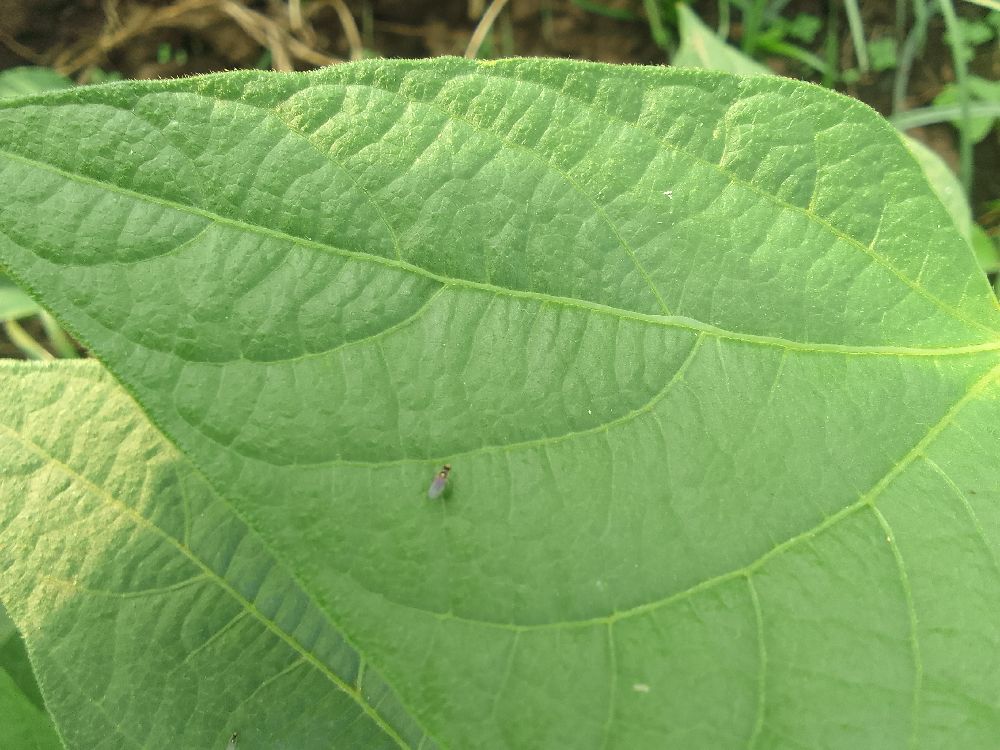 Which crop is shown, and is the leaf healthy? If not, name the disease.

common bean, healthy
